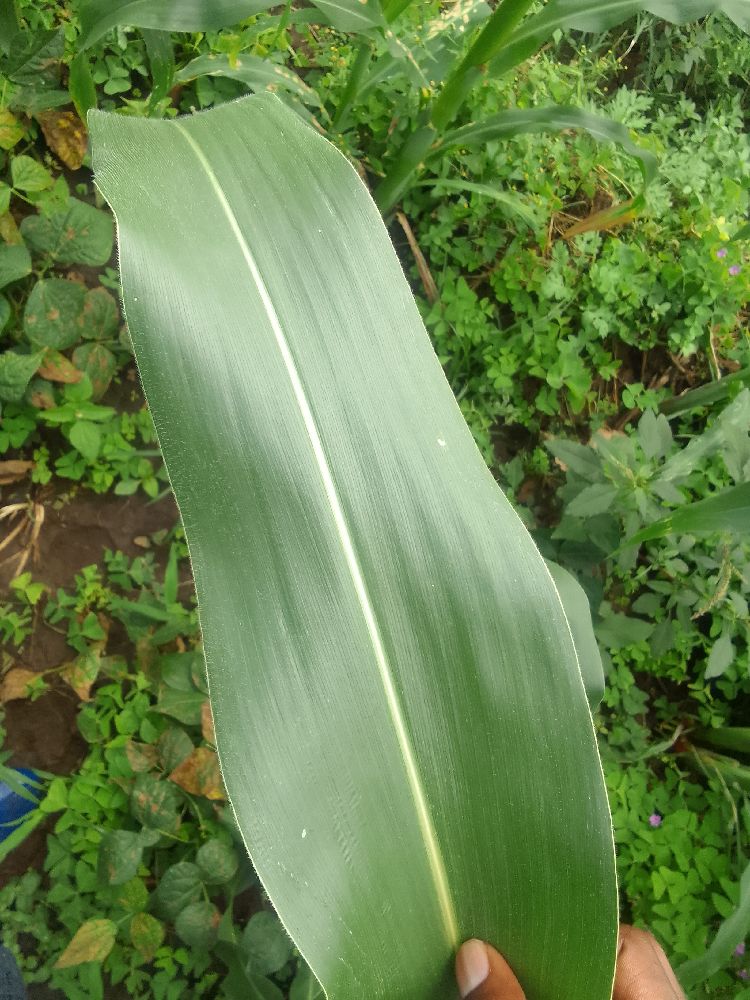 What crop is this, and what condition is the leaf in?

maize, healthy
